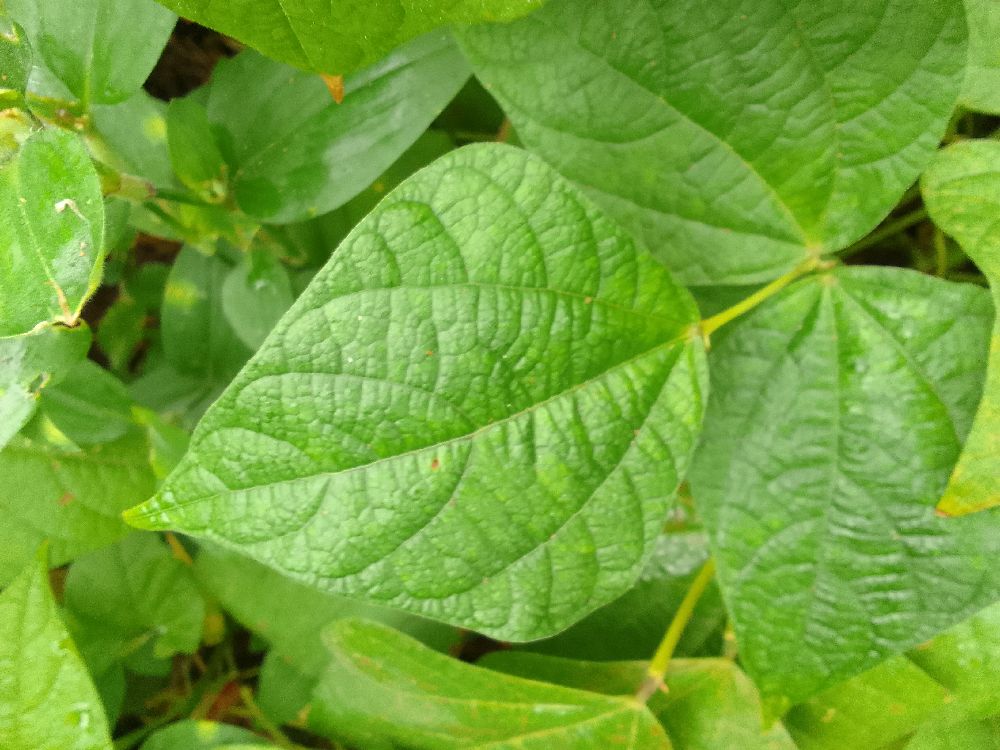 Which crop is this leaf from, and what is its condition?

common bean, healthy
